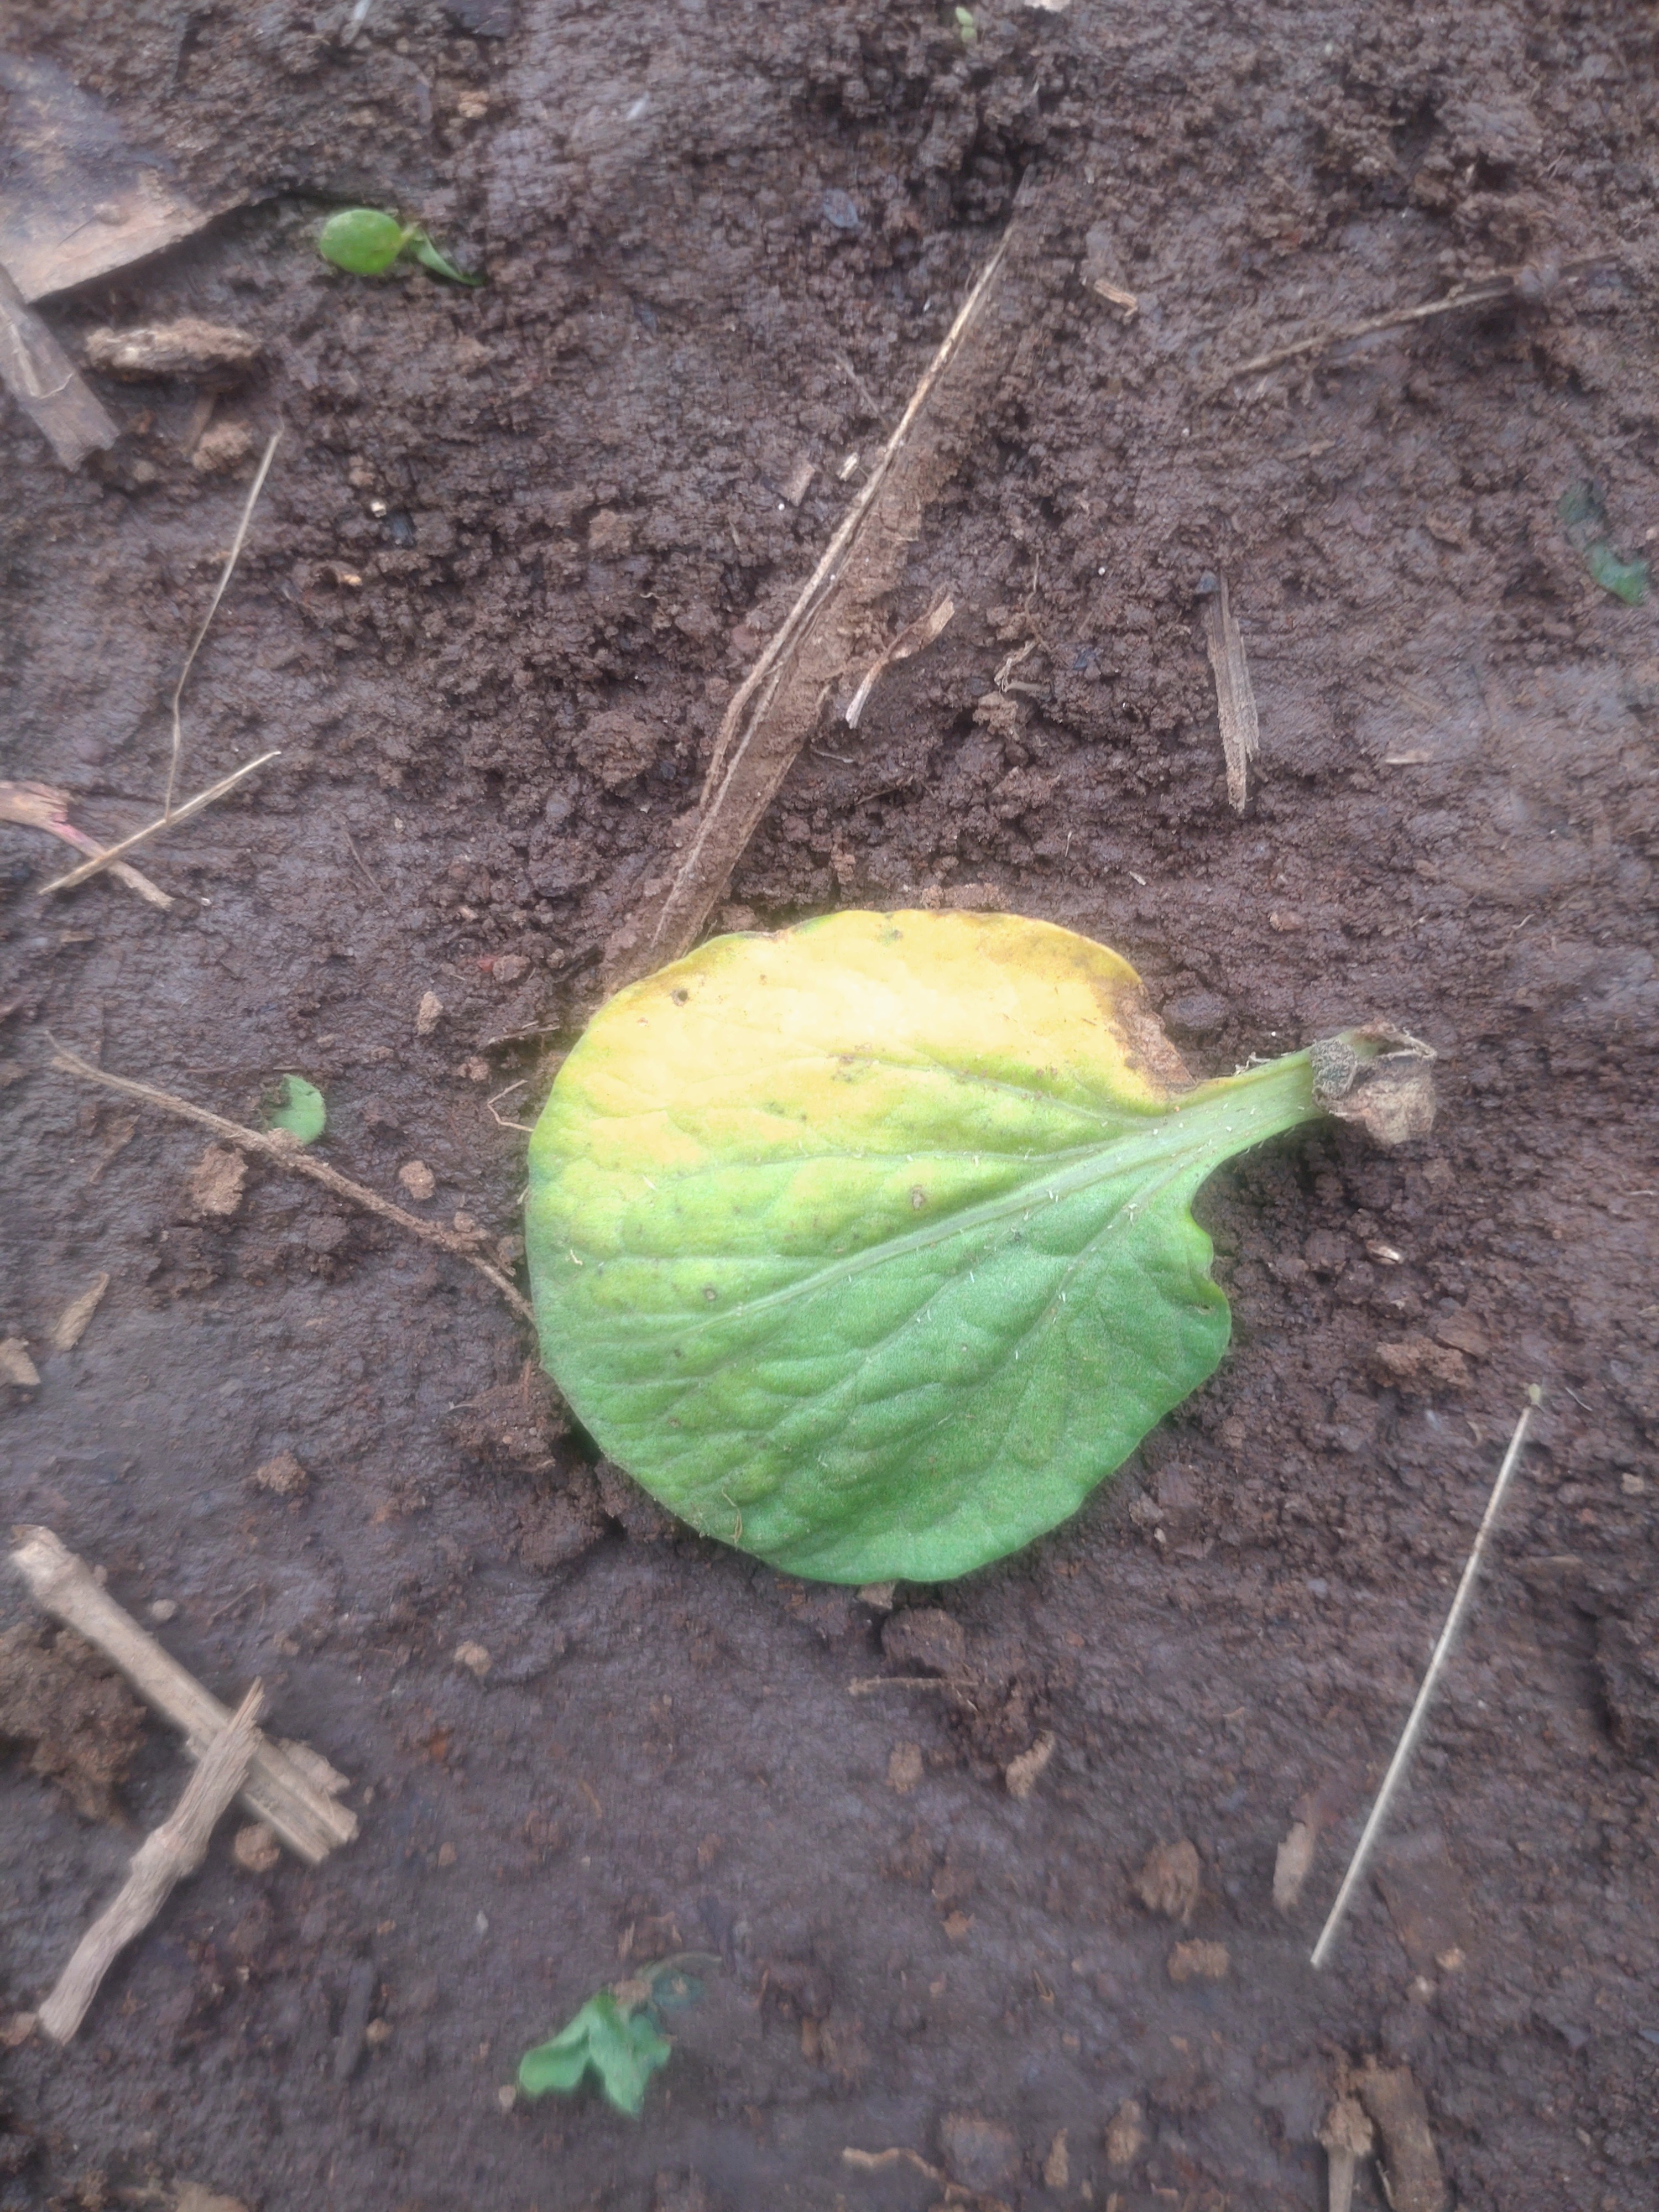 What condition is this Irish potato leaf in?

late blight
